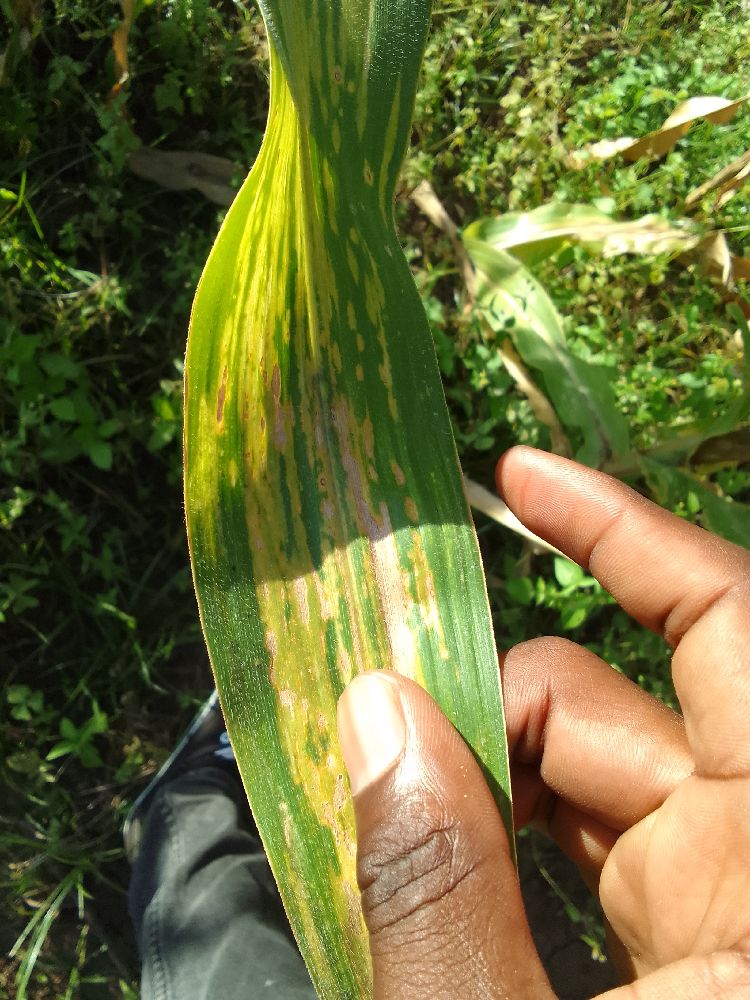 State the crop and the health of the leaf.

maize, maize lethal necrosis
